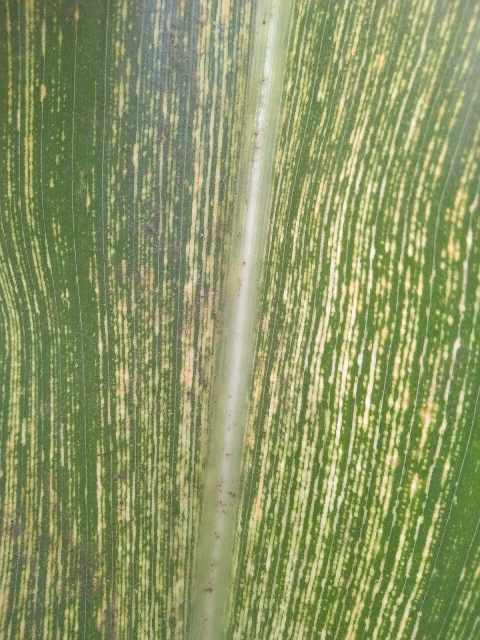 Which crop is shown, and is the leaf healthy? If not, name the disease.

maize, maize streak virus
